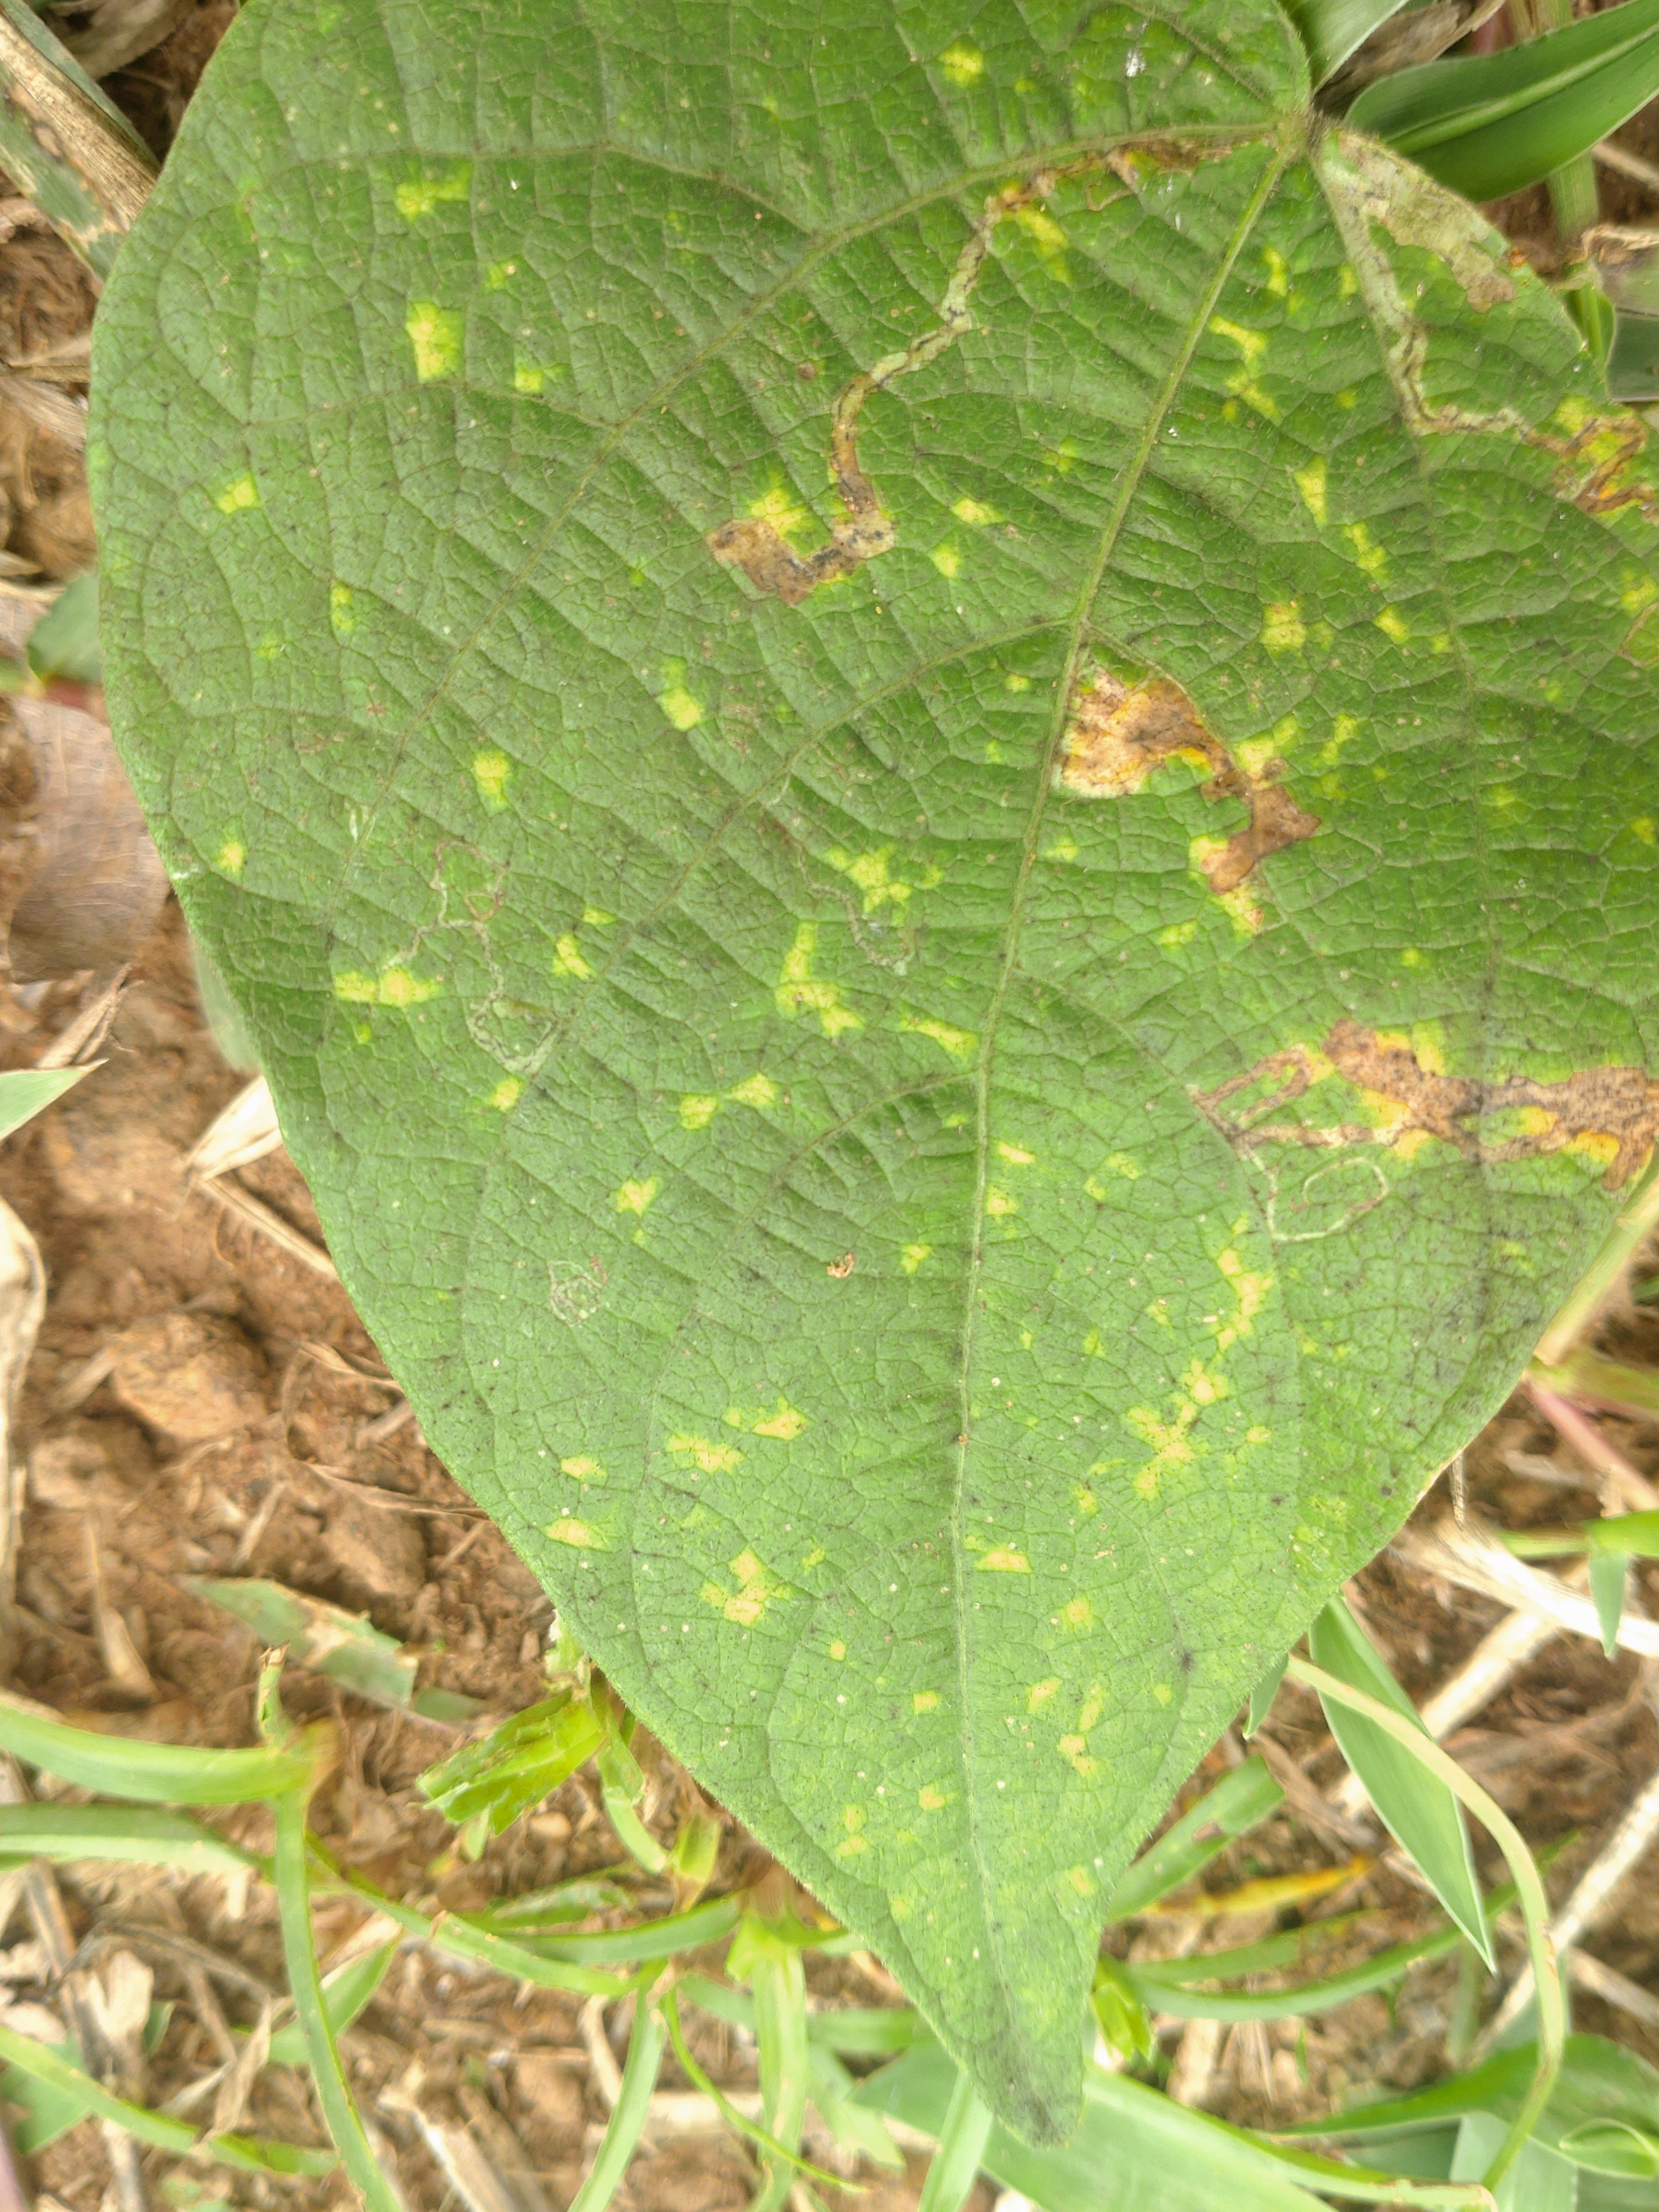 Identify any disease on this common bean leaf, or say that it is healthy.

rust
